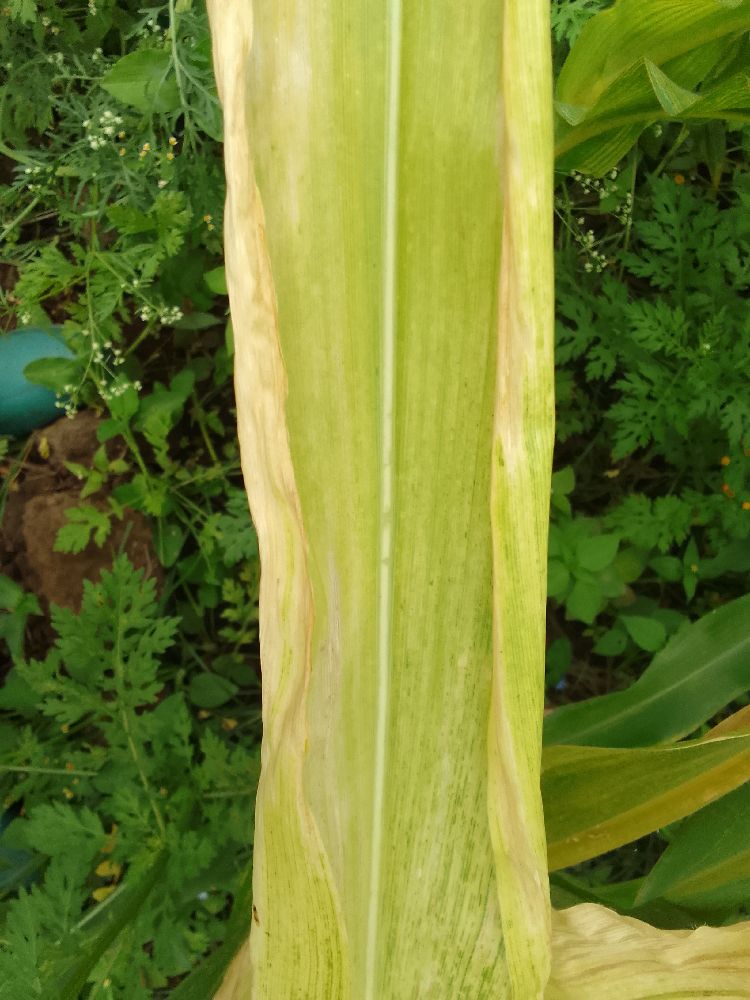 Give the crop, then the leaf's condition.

maize, maize lethal necrosis
